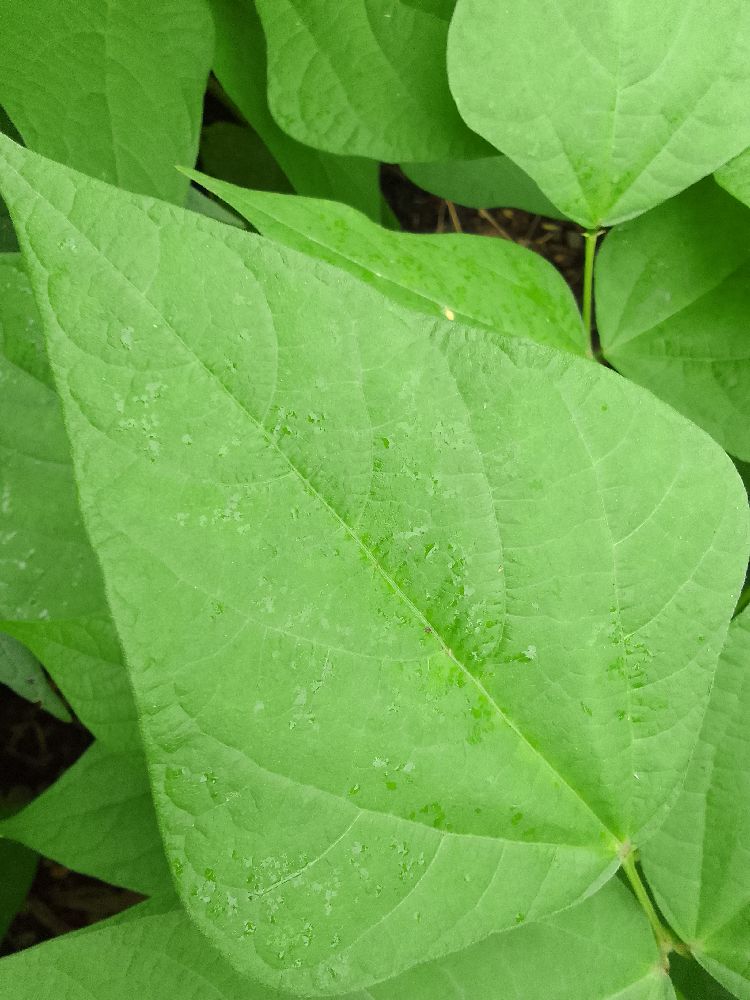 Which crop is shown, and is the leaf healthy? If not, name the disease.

common bean, healthy
